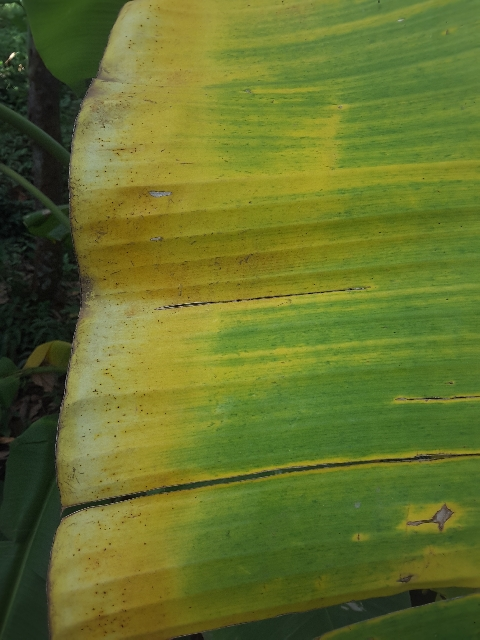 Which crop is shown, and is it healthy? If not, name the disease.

banana, fusarium wilt race 1
